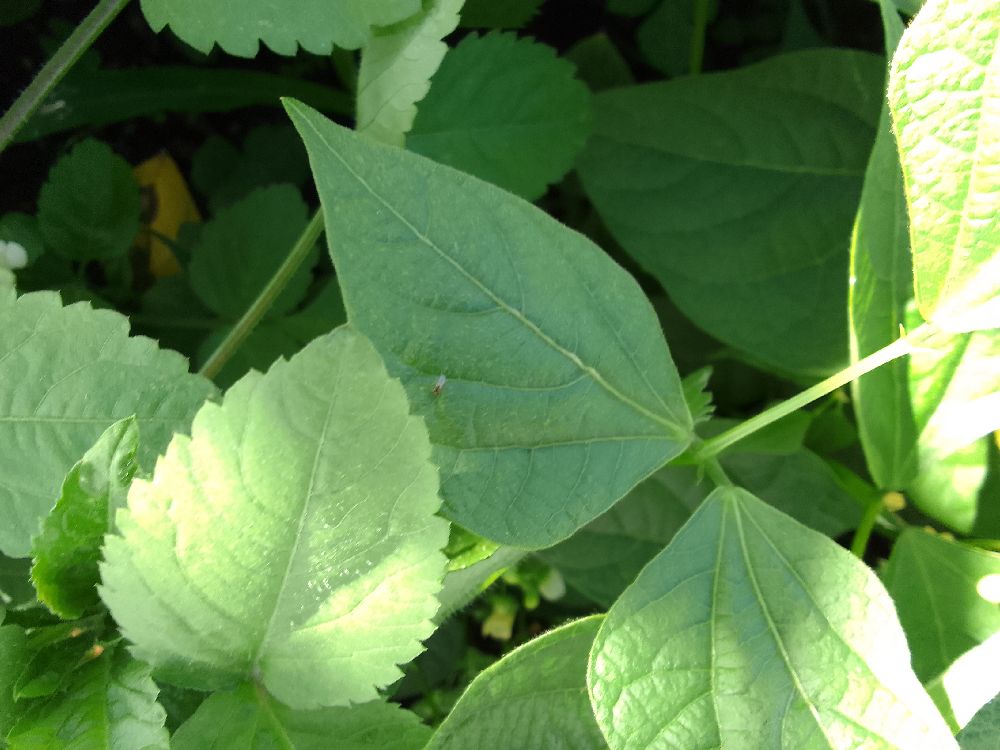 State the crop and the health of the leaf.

common bean, healthy
